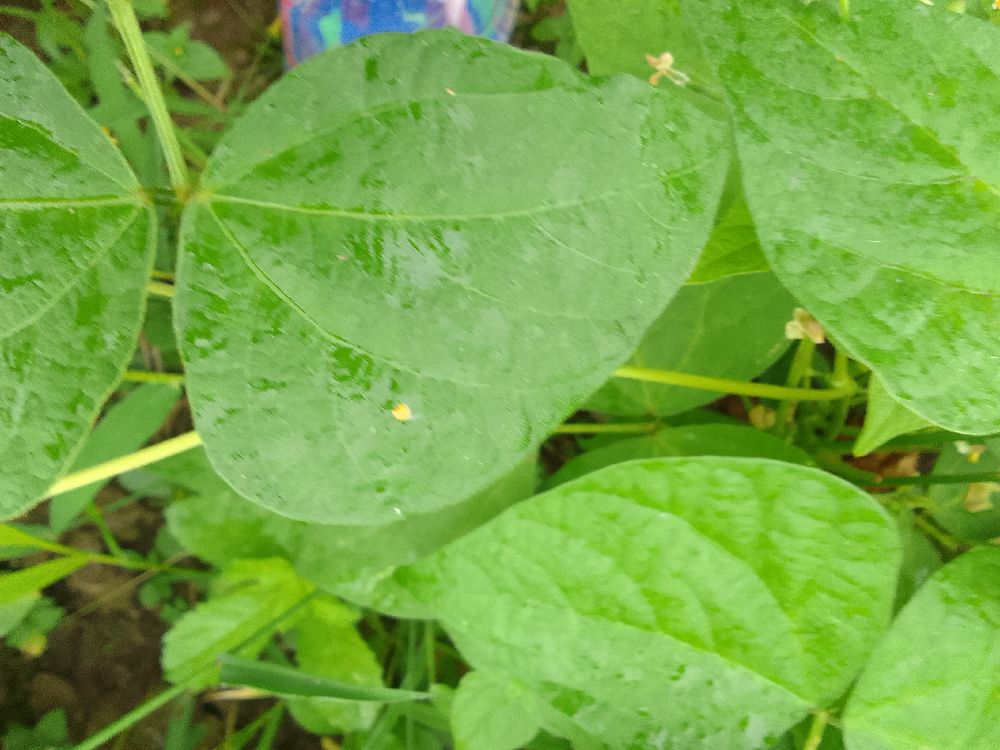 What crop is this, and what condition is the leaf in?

common bean, healthy
